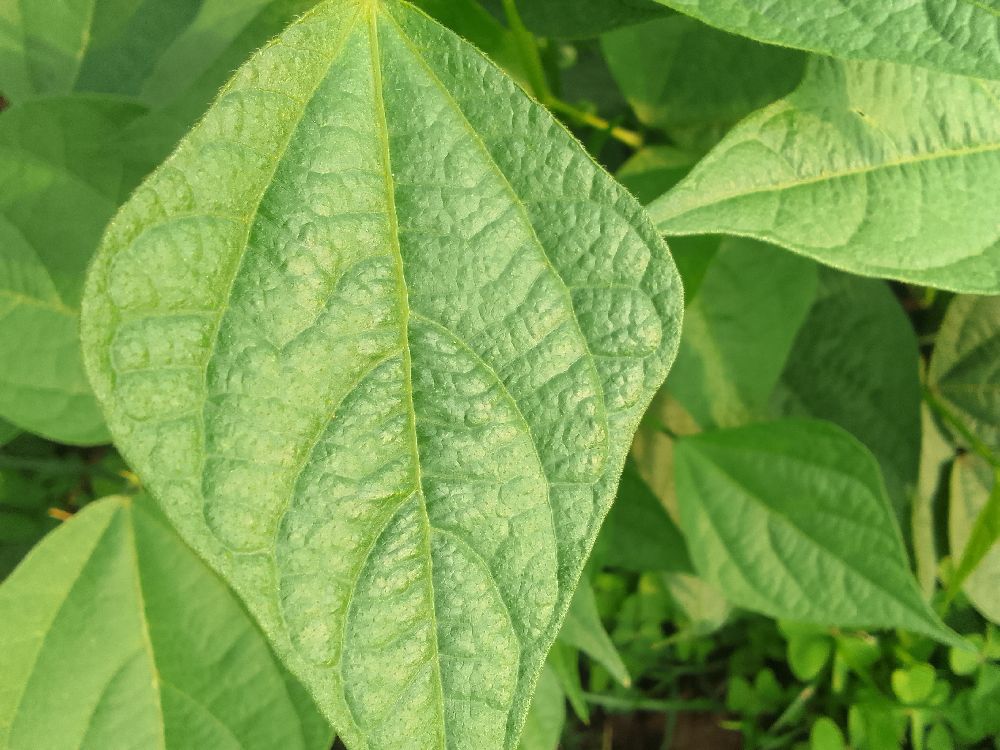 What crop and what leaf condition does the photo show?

common bean, healthy
